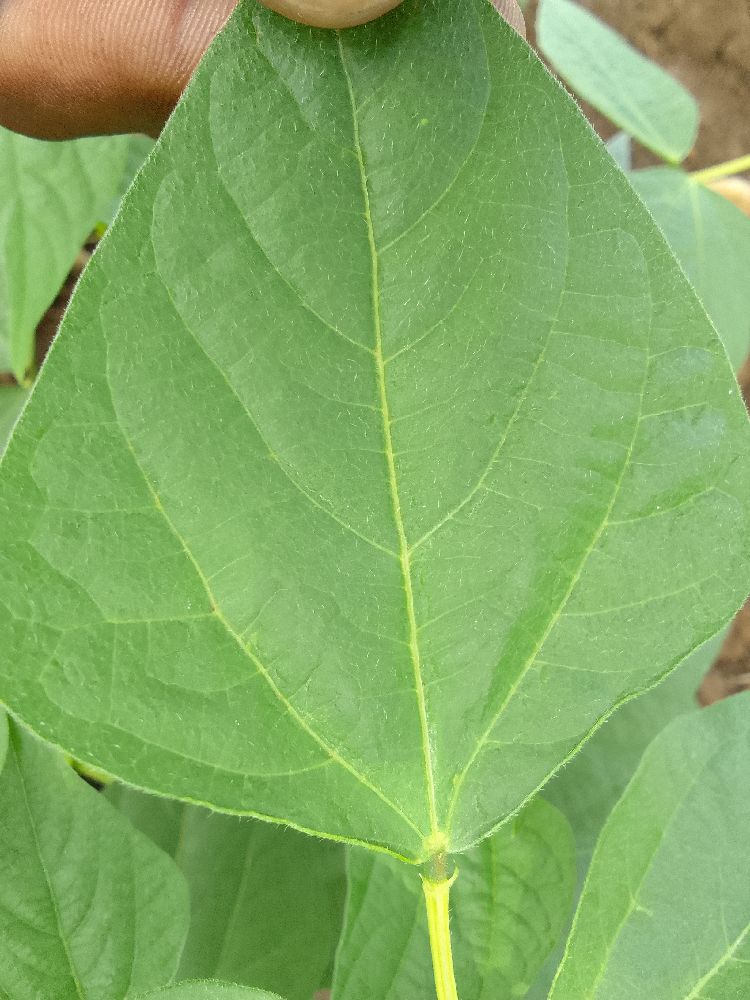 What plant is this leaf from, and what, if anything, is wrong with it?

common bean, healthy
